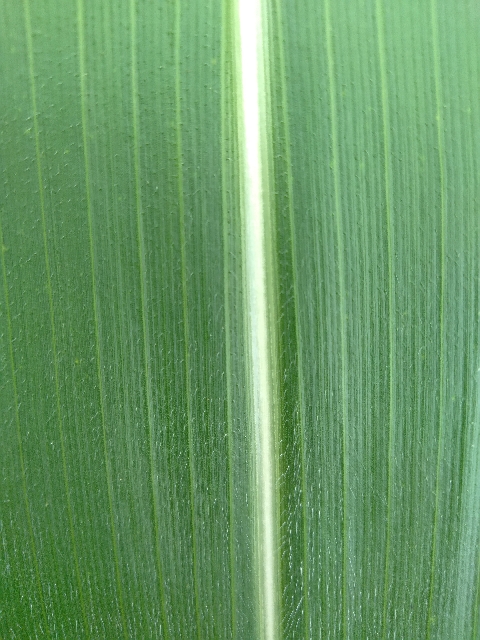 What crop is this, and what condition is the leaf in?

maize, healthy
